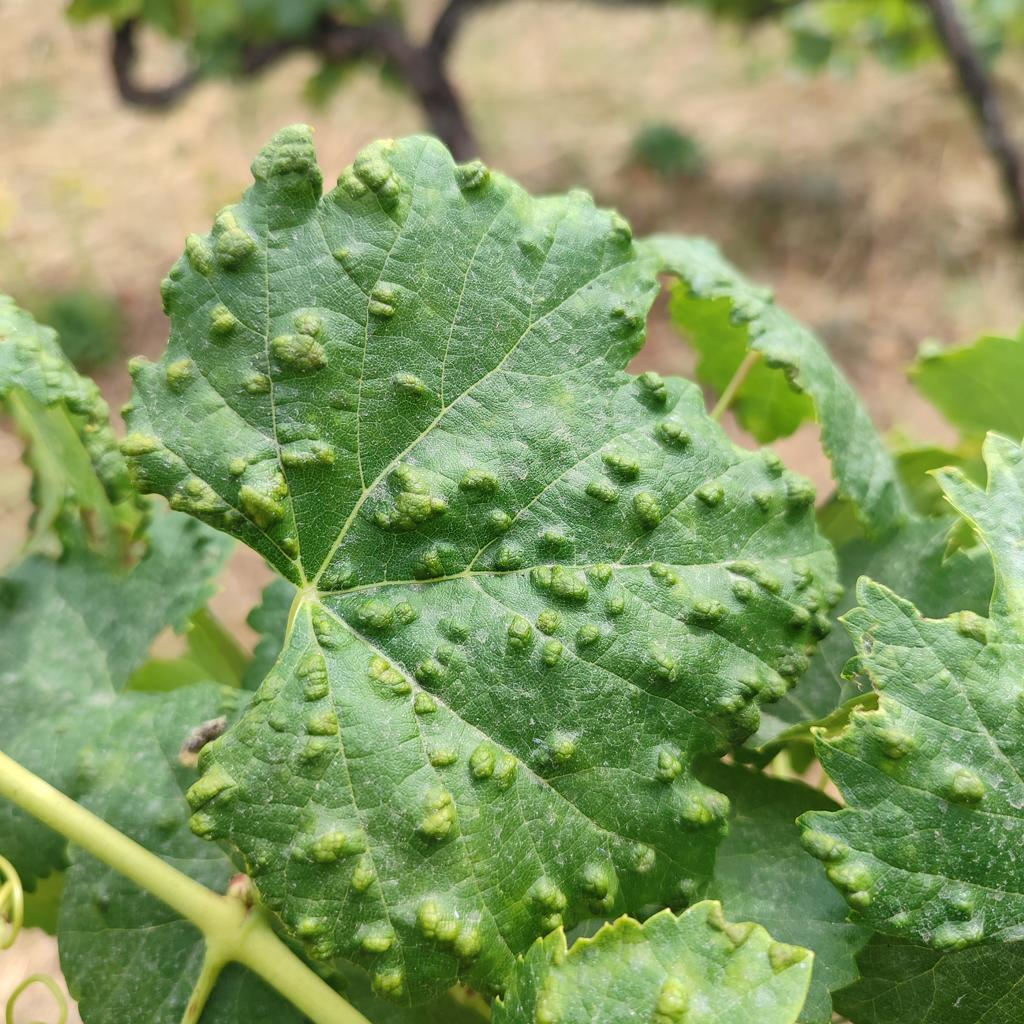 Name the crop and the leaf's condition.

grapevine, erineum mite
